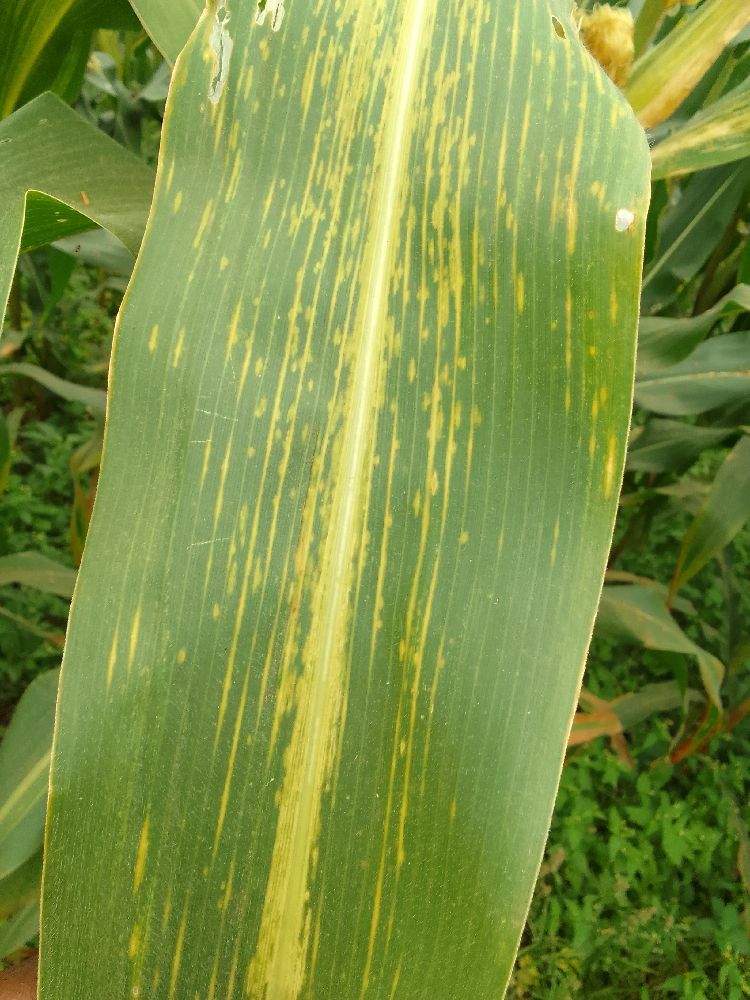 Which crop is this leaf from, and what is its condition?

maize, maize lethal necrosis
